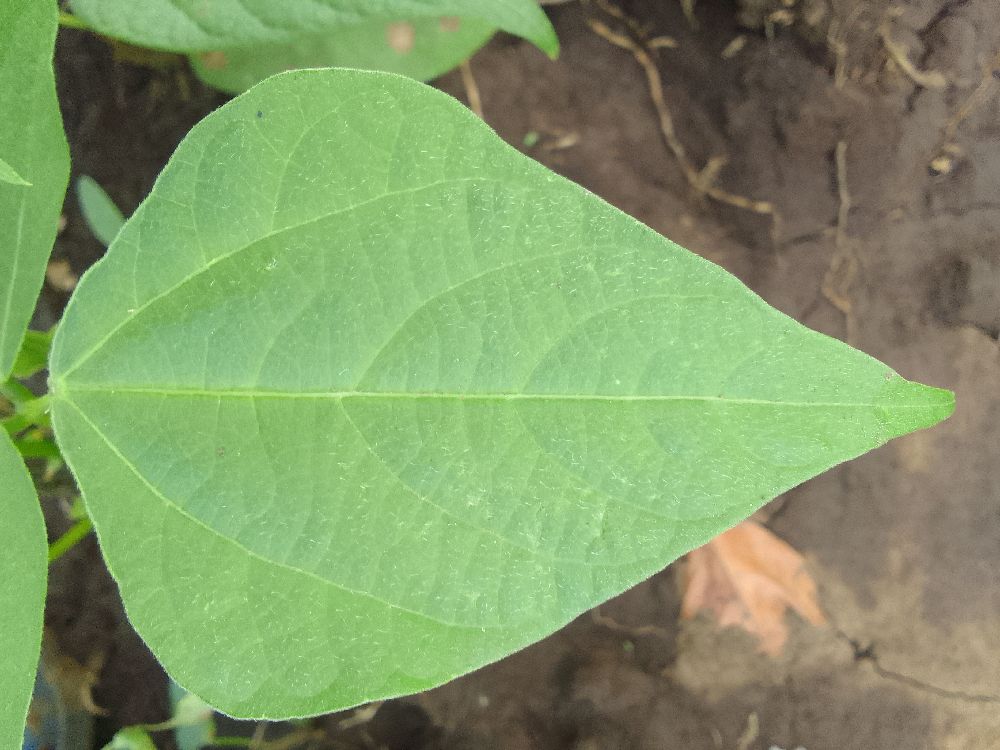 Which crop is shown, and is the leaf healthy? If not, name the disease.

common bean, healthy
